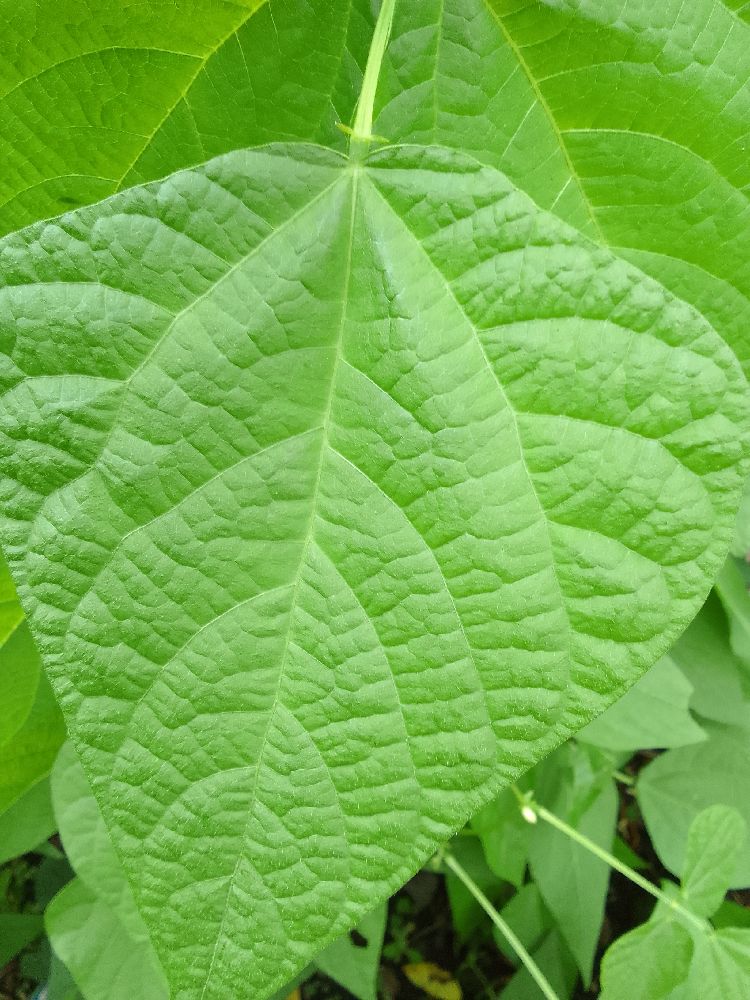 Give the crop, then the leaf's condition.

common bean, healthy
